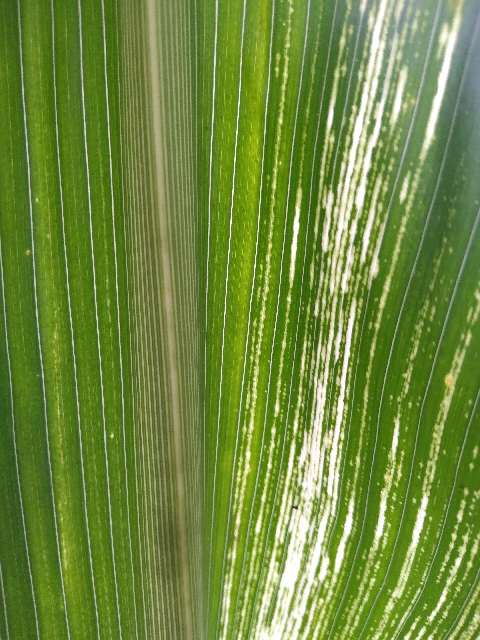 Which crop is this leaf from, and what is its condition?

maize, maize streak virus
